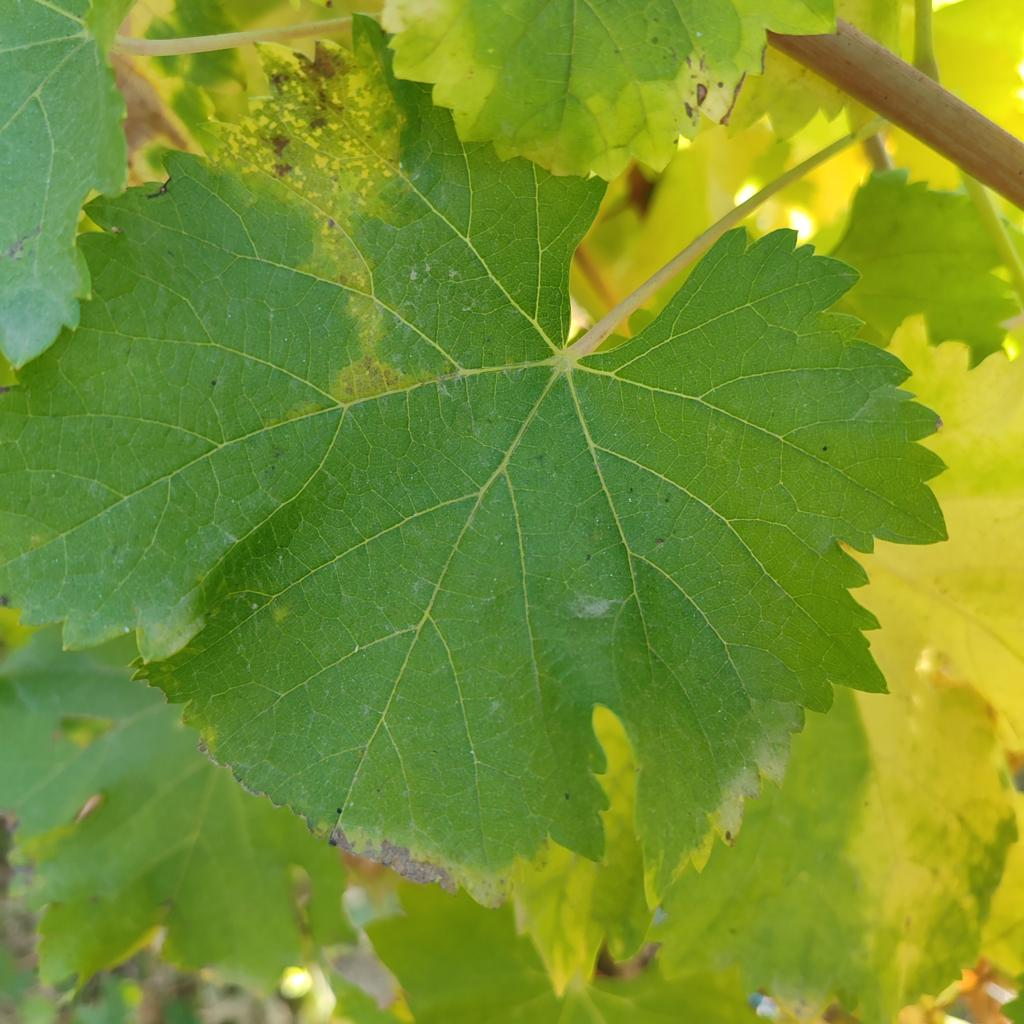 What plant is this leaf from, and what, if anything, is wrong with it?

grapevine, powdery mildew
